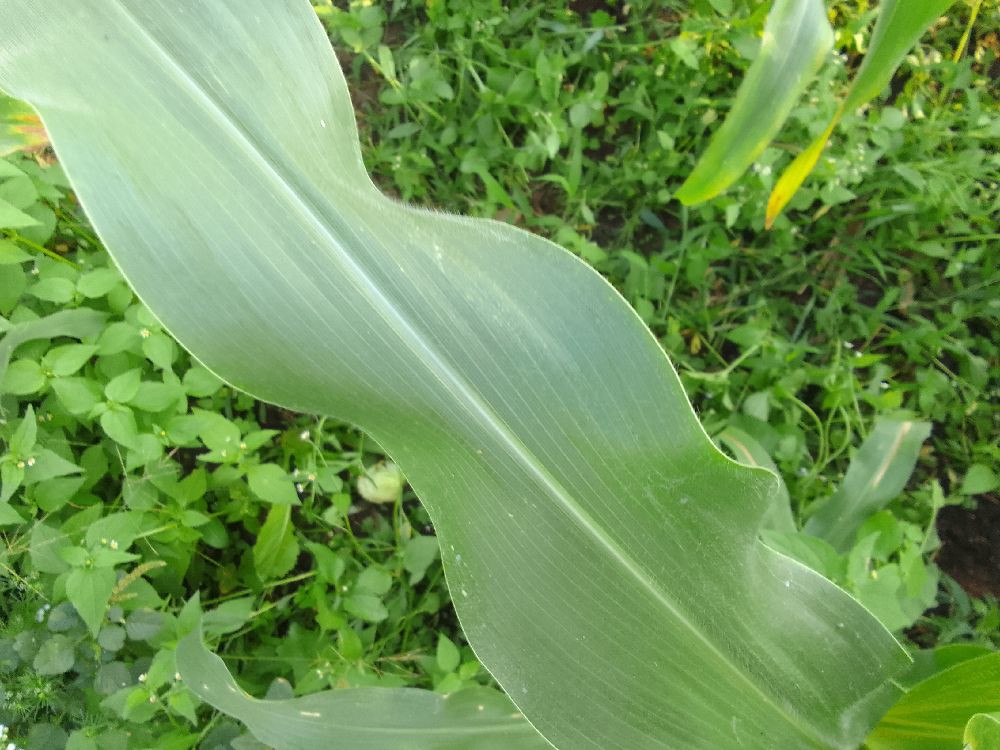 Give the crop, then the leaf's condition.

maize, healthy
